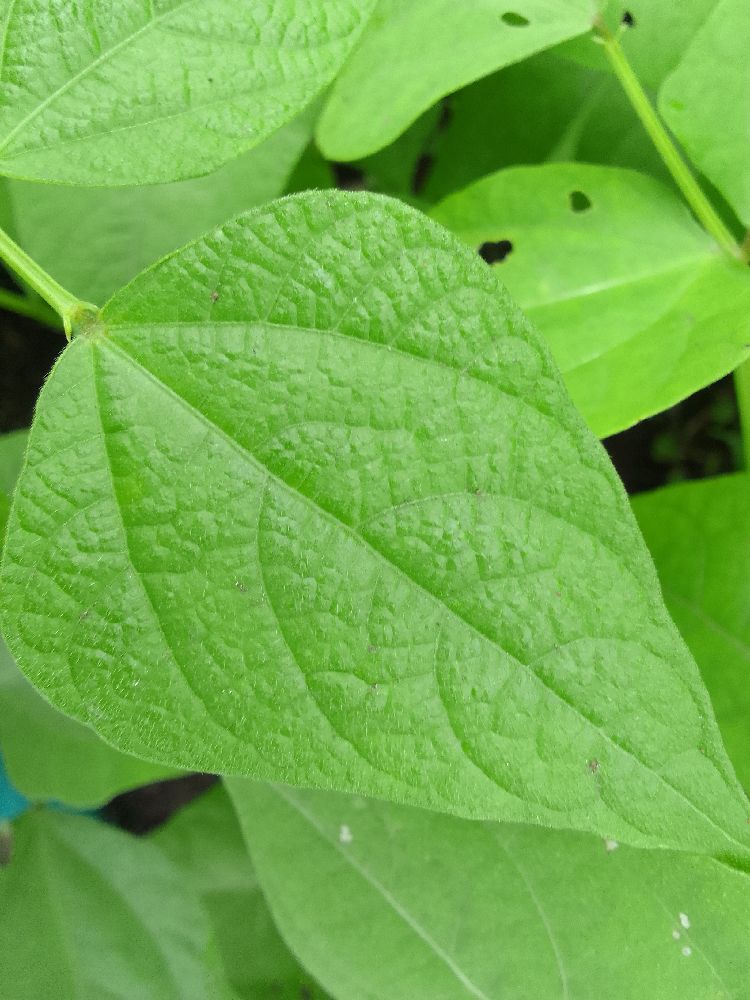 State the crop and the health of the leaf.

common bean, healthy
